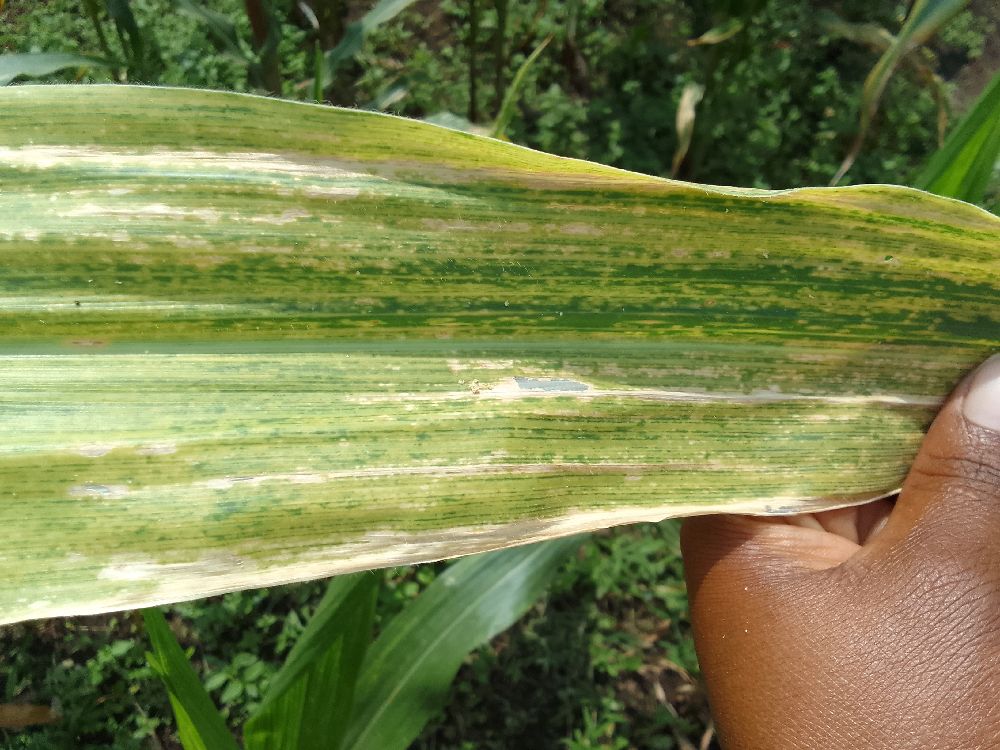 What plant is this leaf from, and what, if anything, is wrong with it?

maize, maize lethal necrosis
